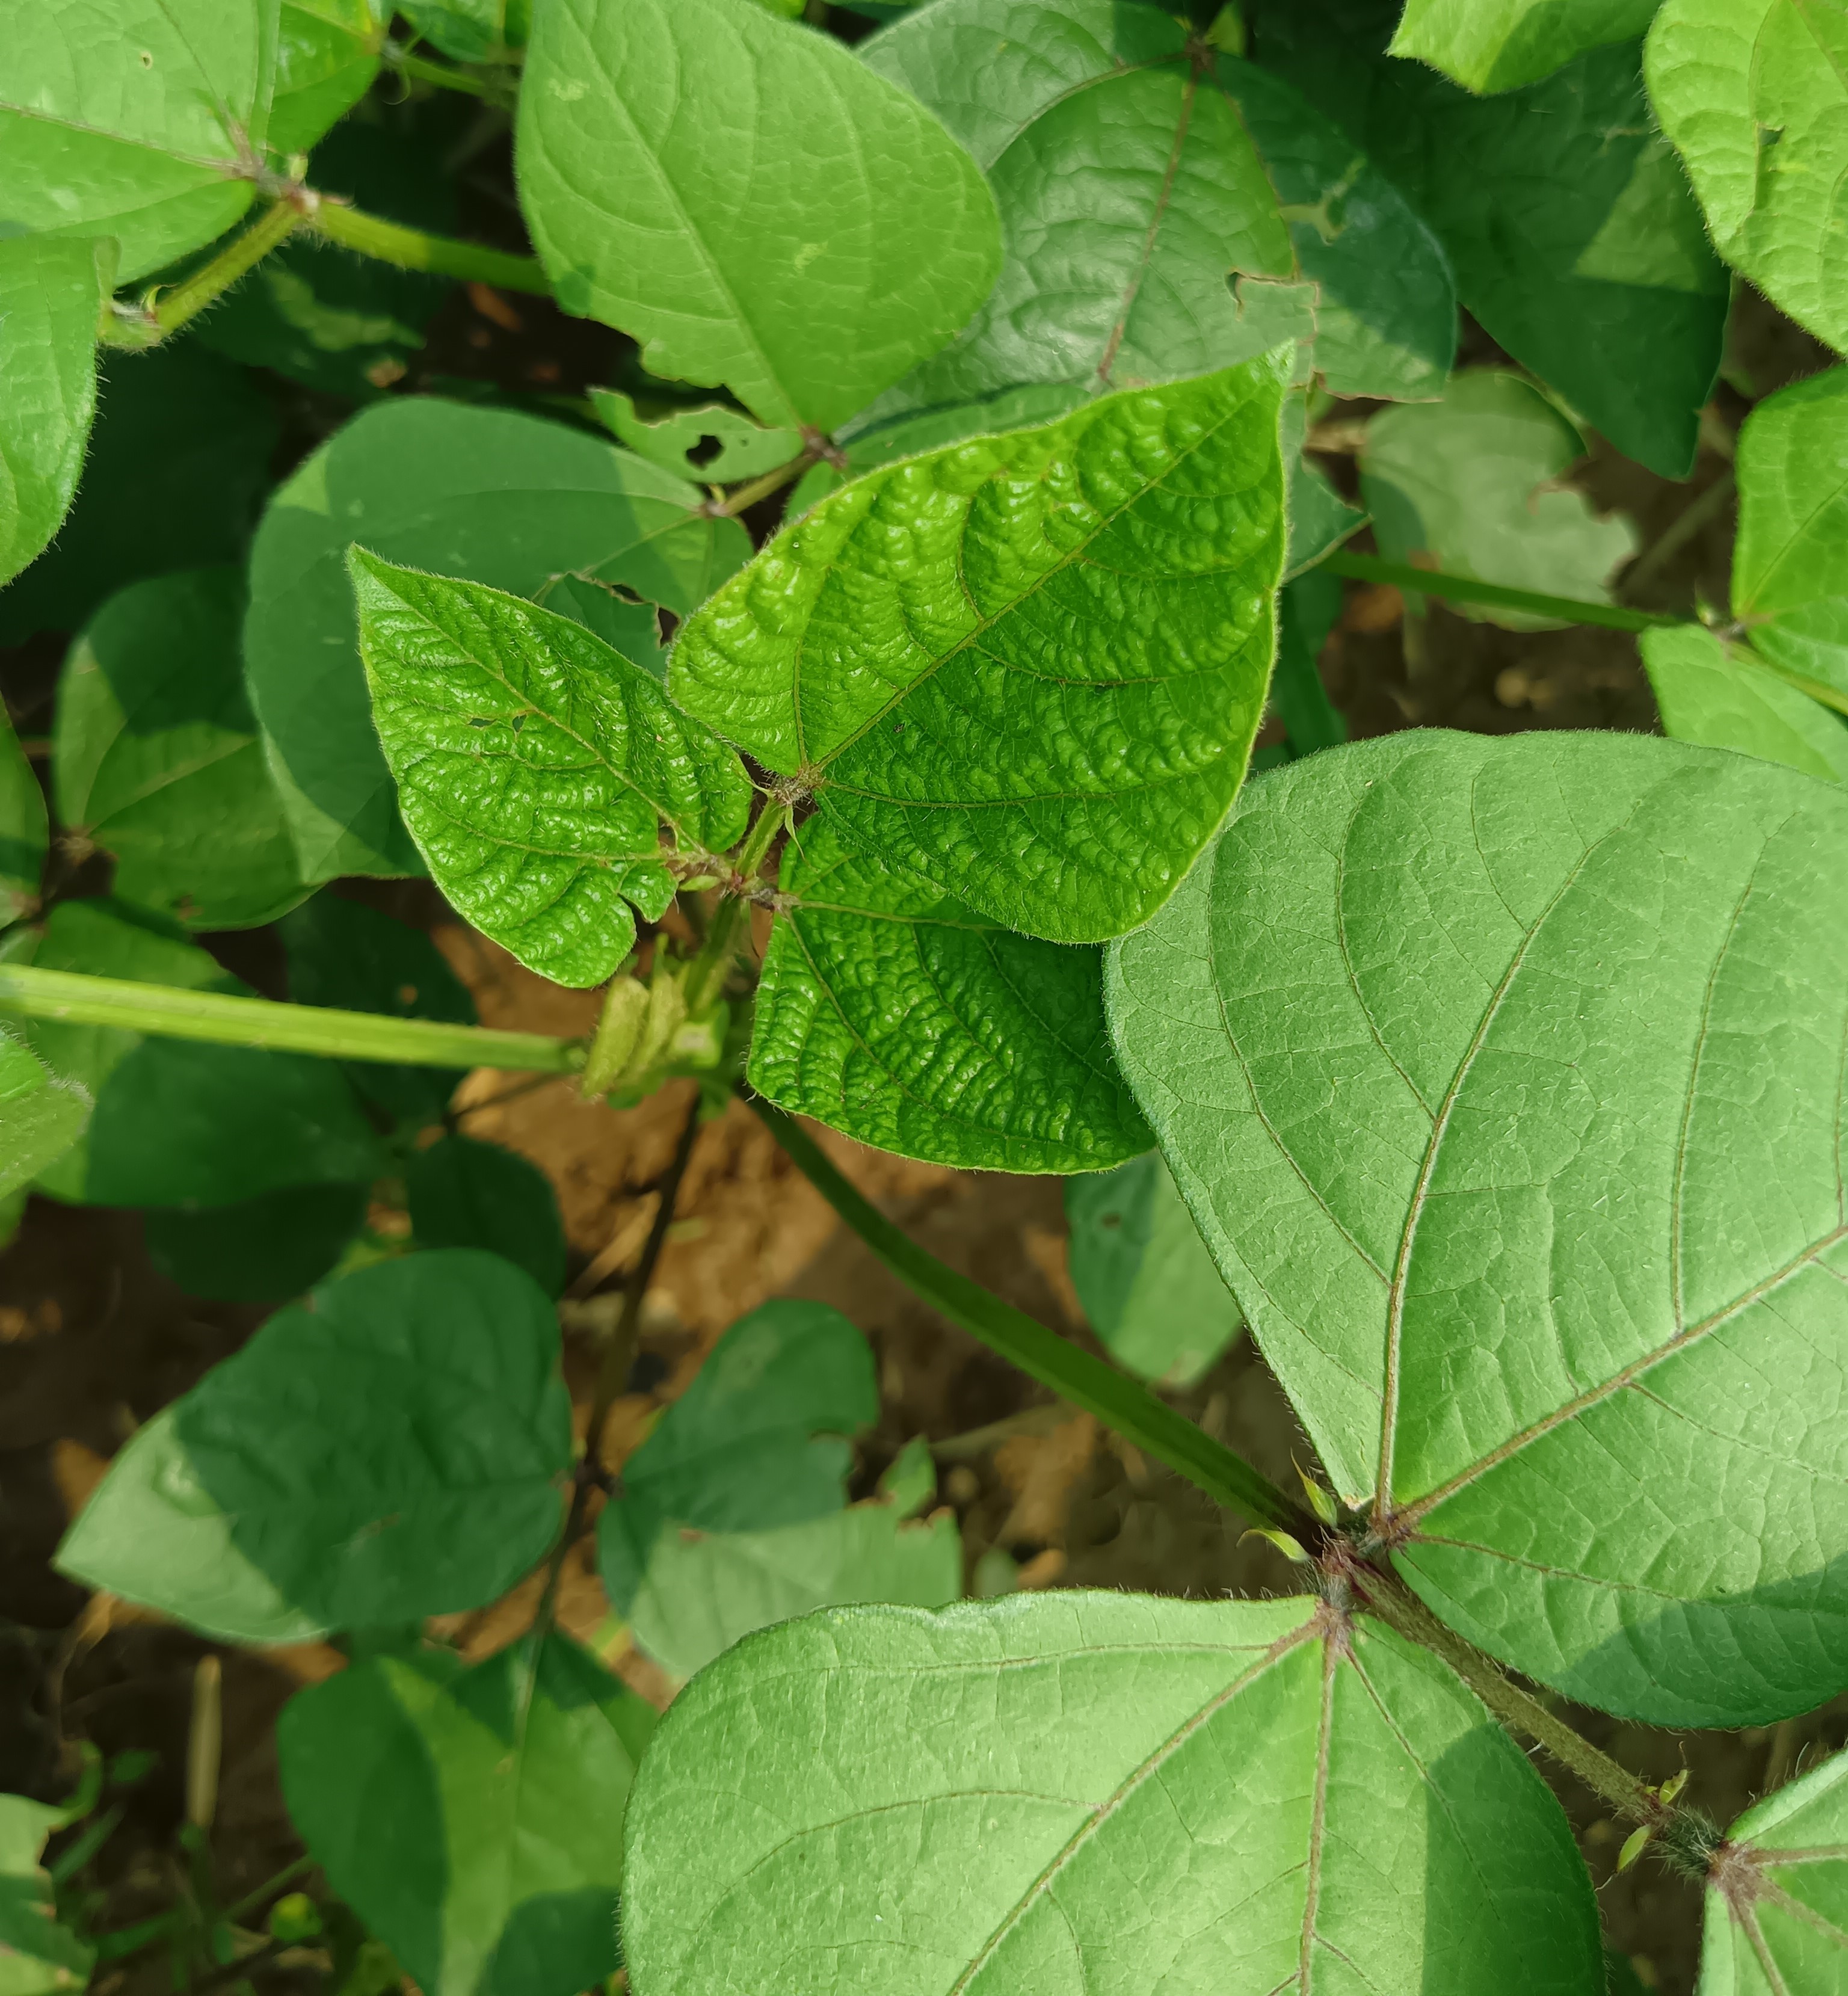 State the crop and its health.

mungbean, healthy
